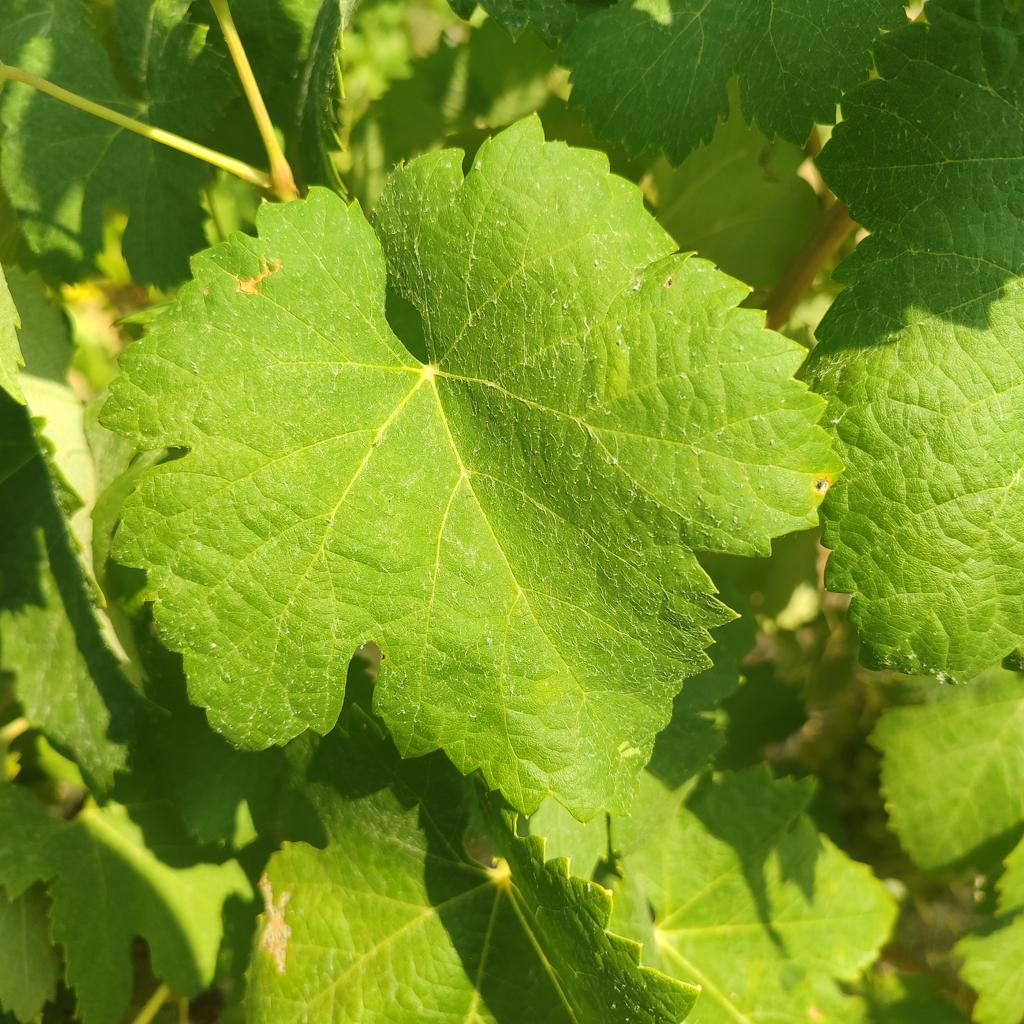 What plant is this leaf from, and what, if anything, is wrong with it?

grapevine, healthy
